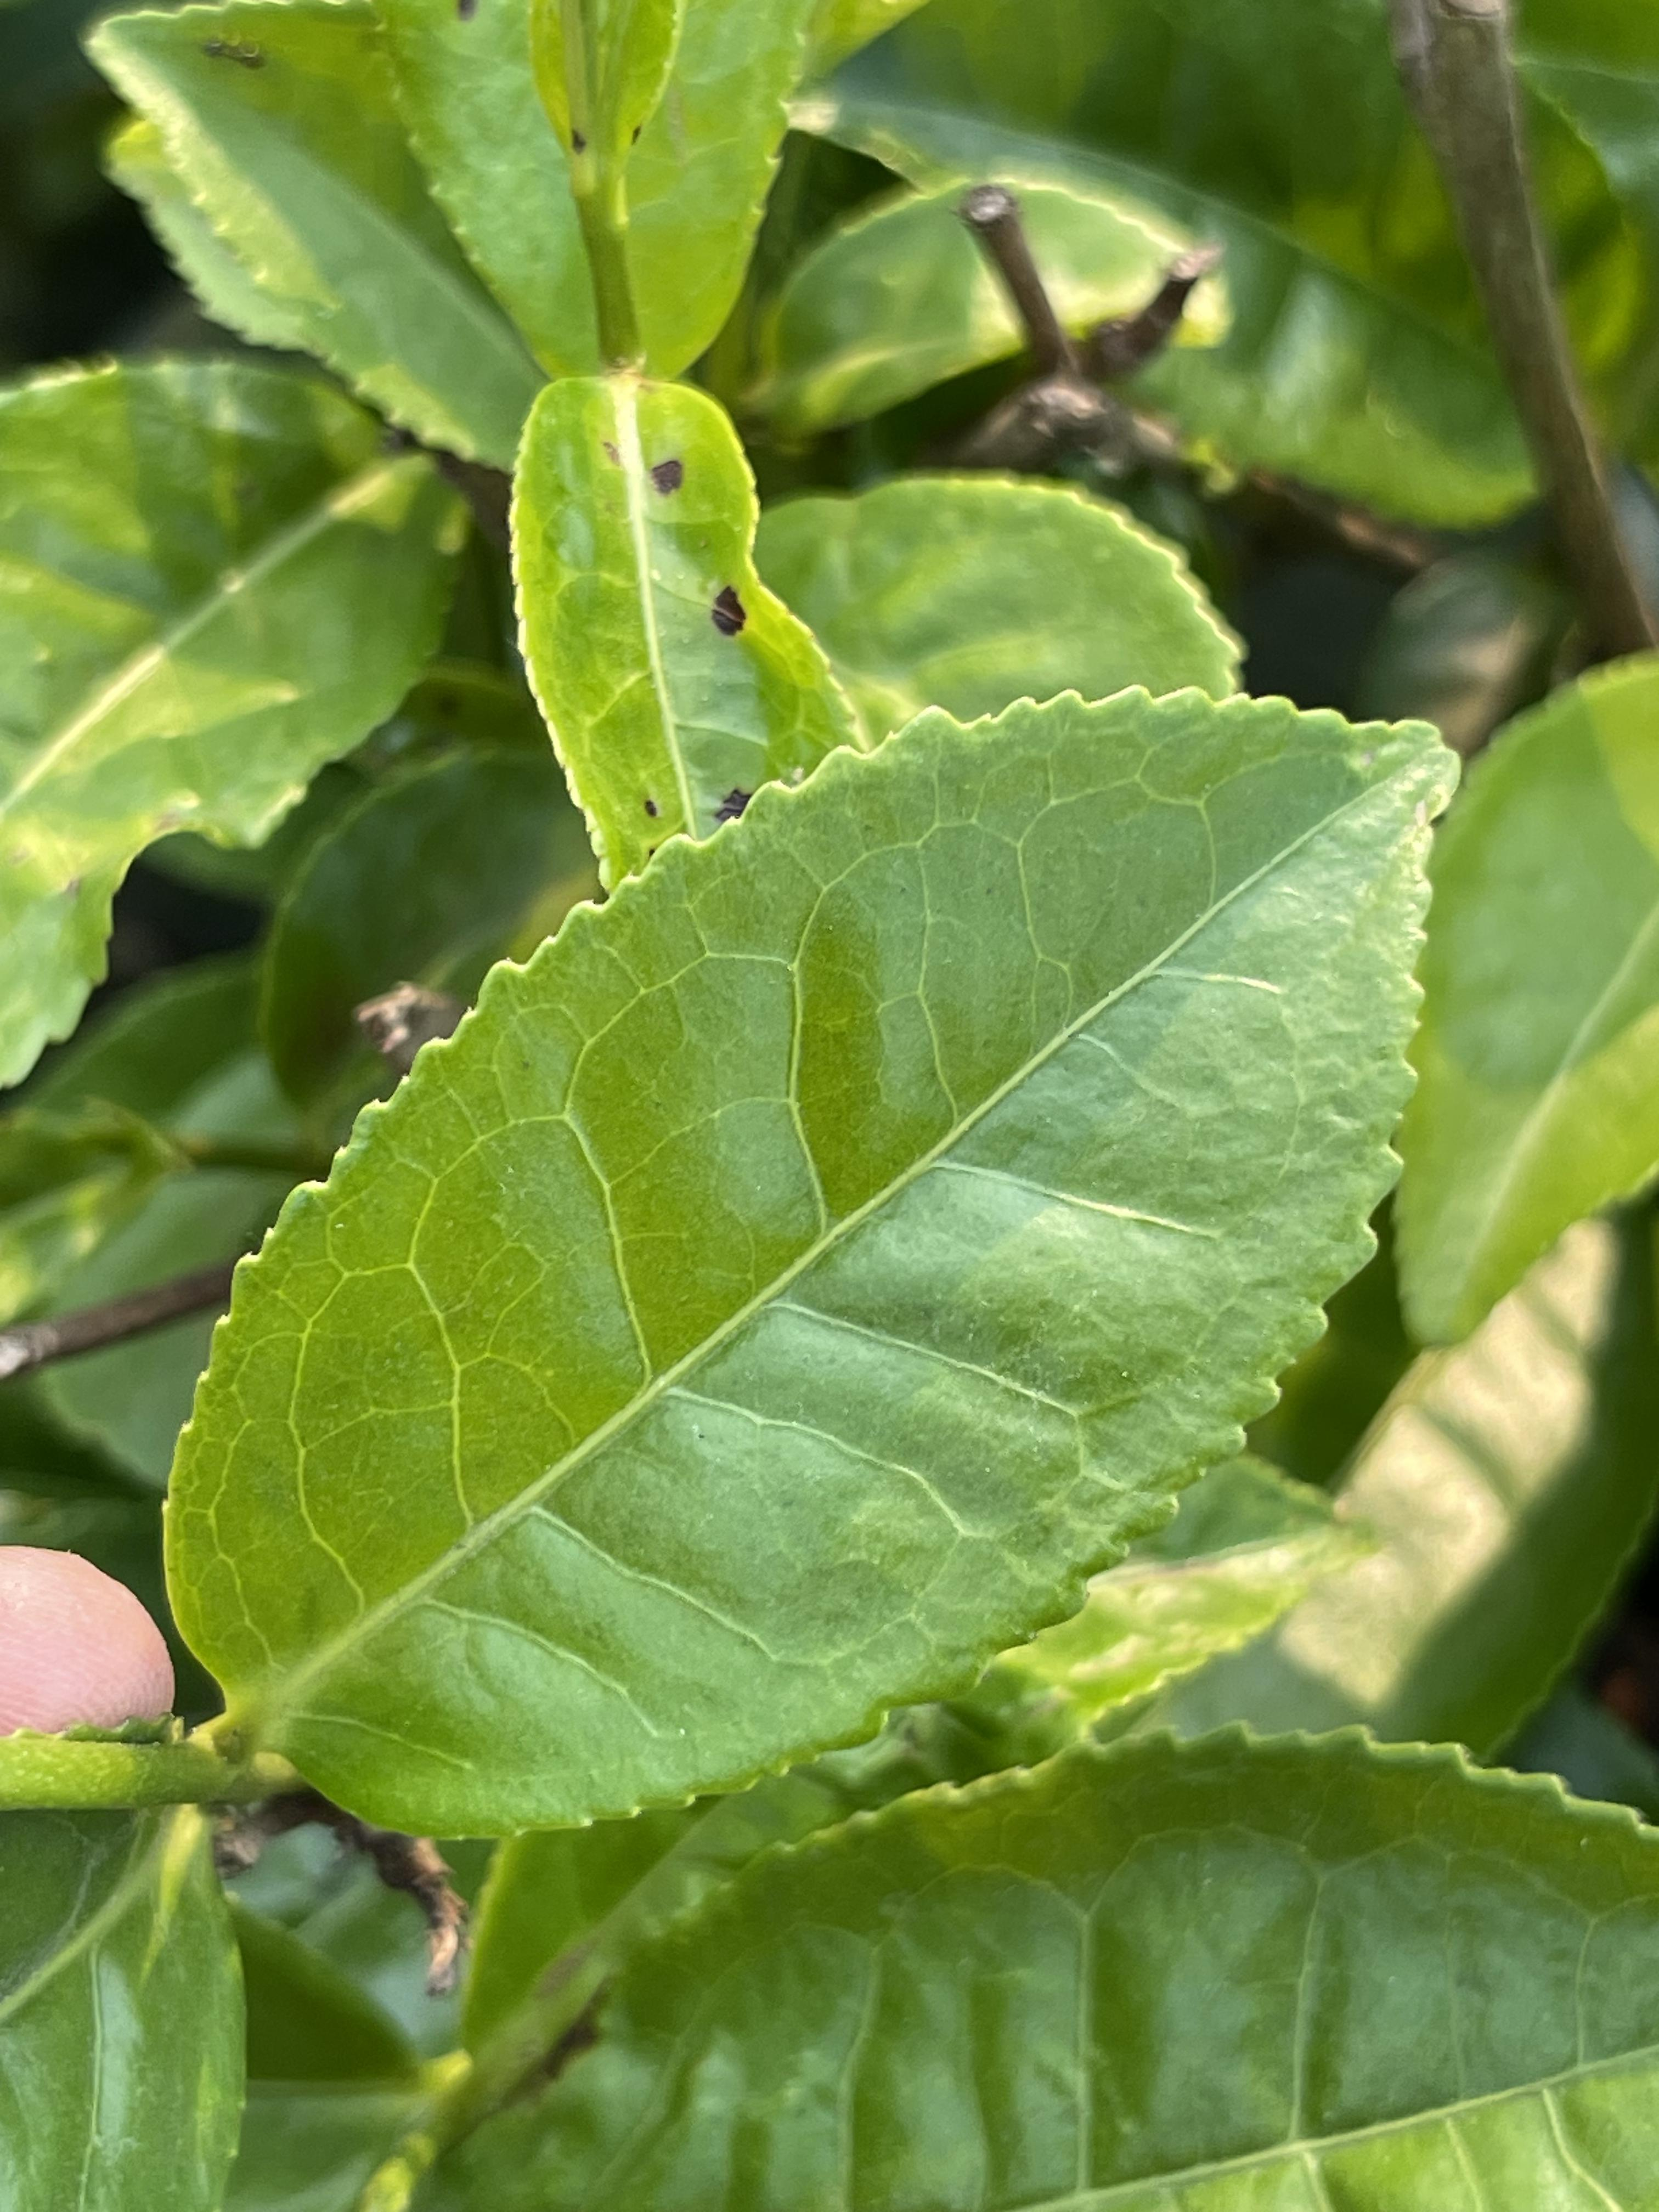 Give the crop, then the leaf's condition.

tea, healthy leaf
